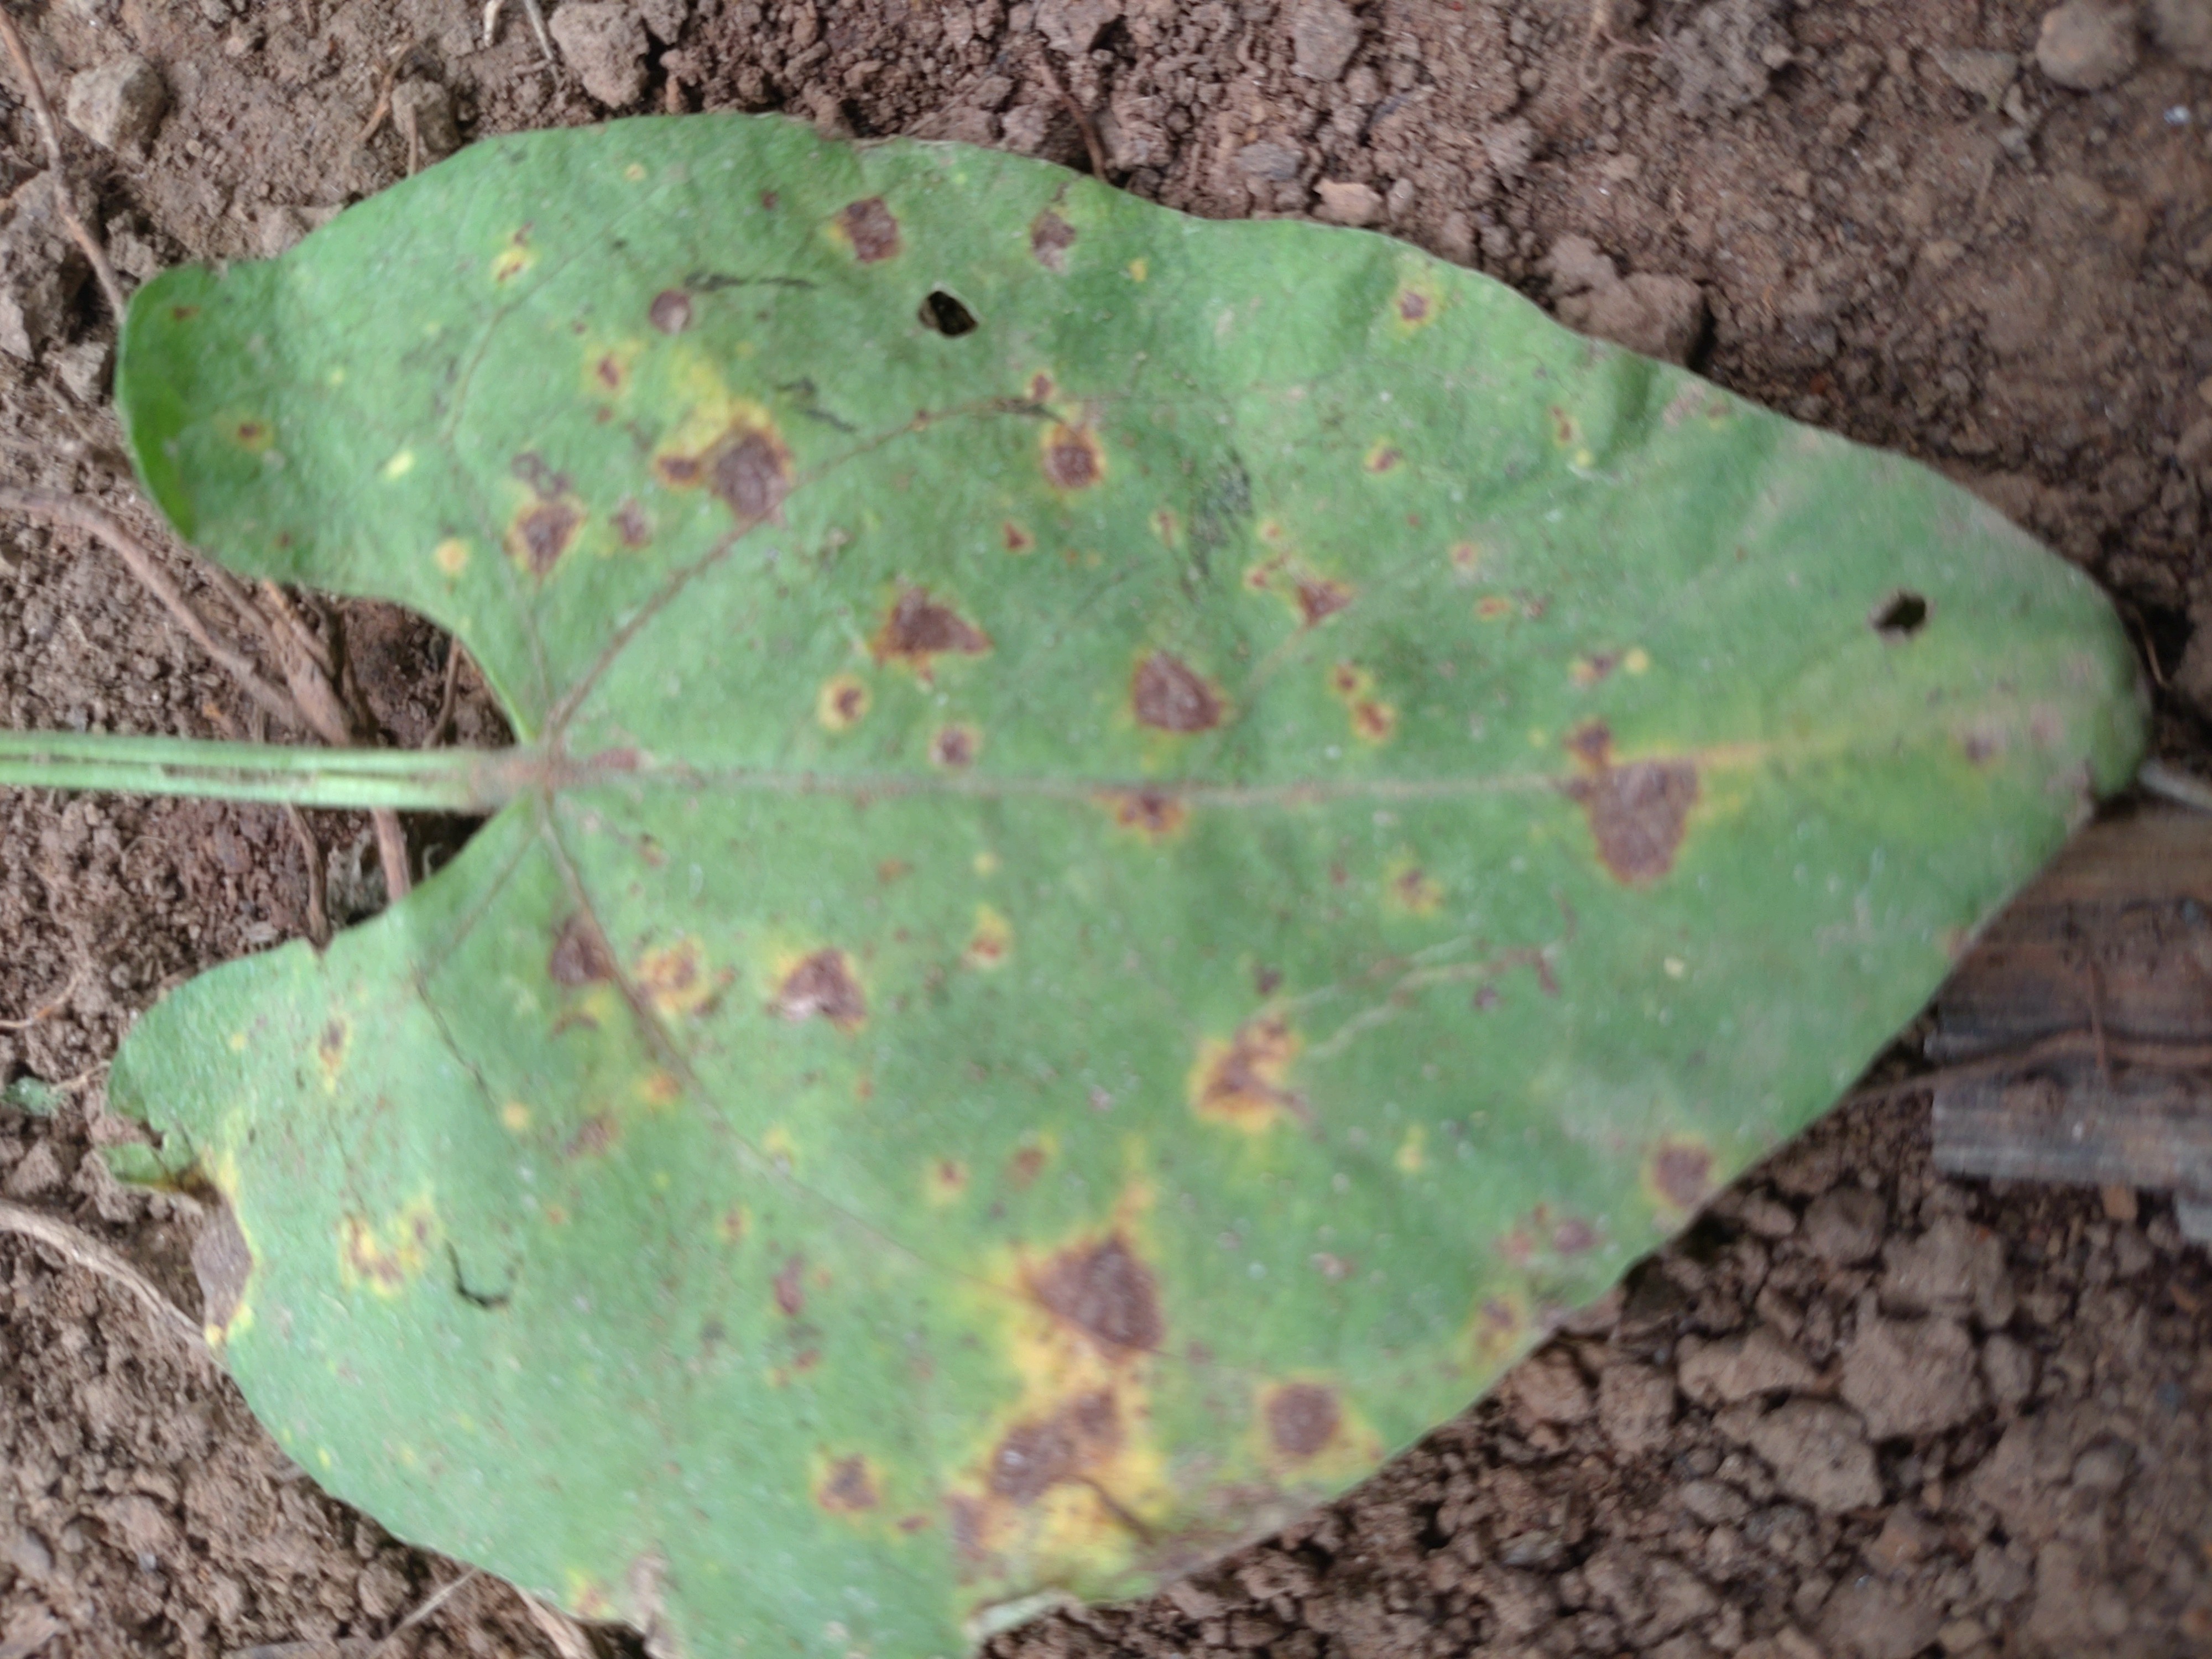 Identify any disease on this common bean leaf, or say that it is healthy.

rust
